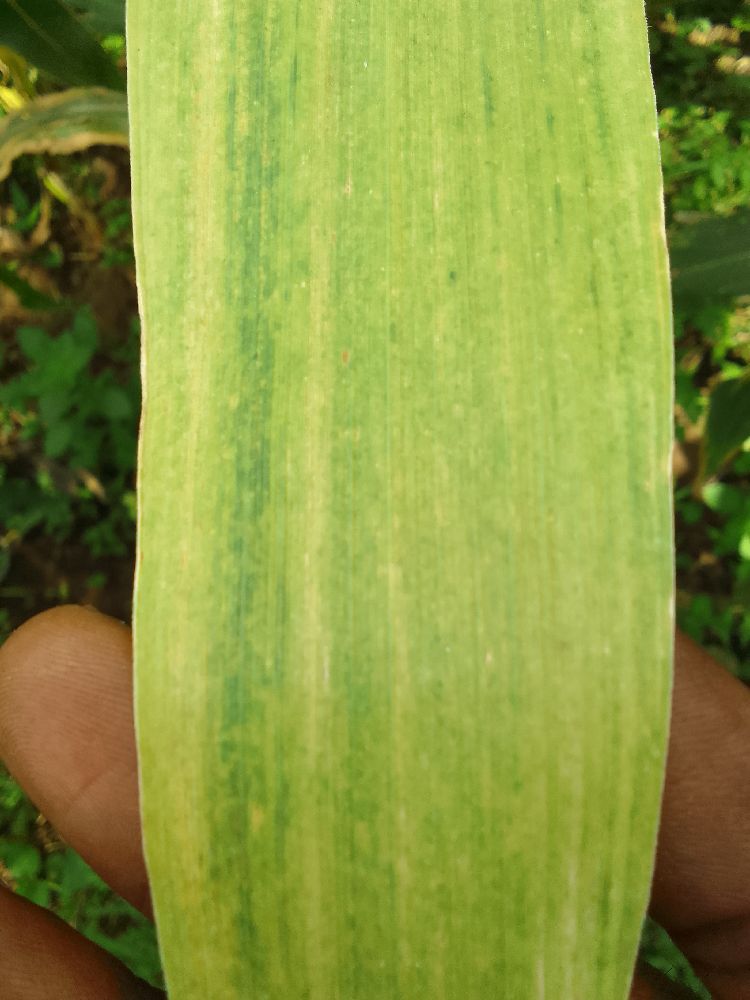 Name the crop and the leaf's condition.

maize, maize lethal necrosis
